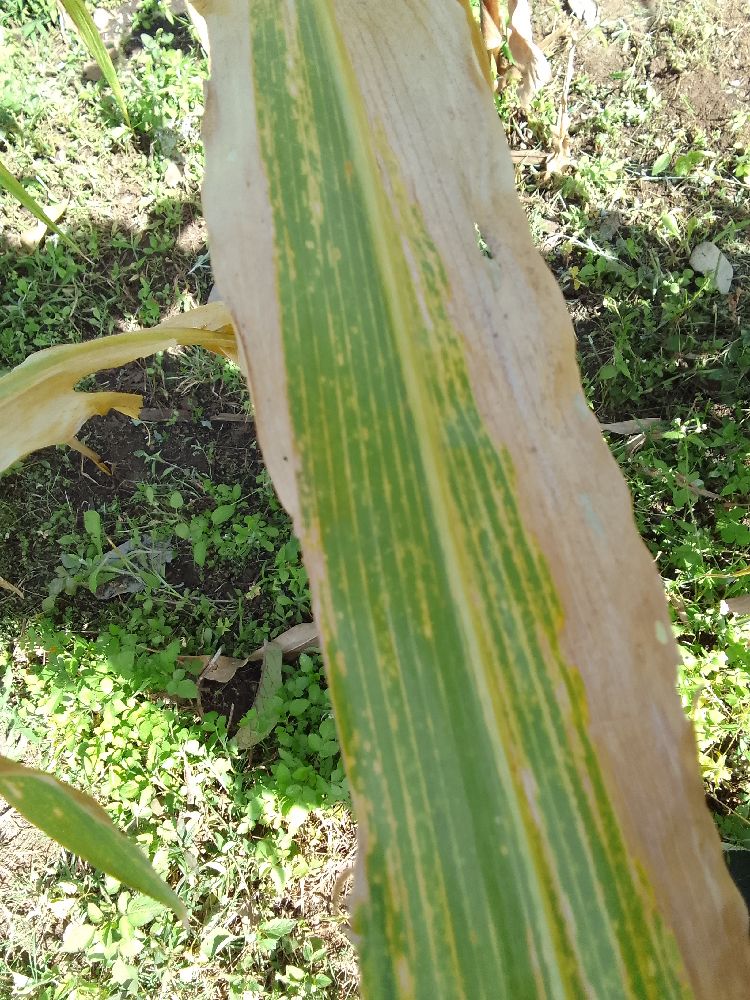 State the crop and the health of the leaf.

maize, maize lethal necrosis
